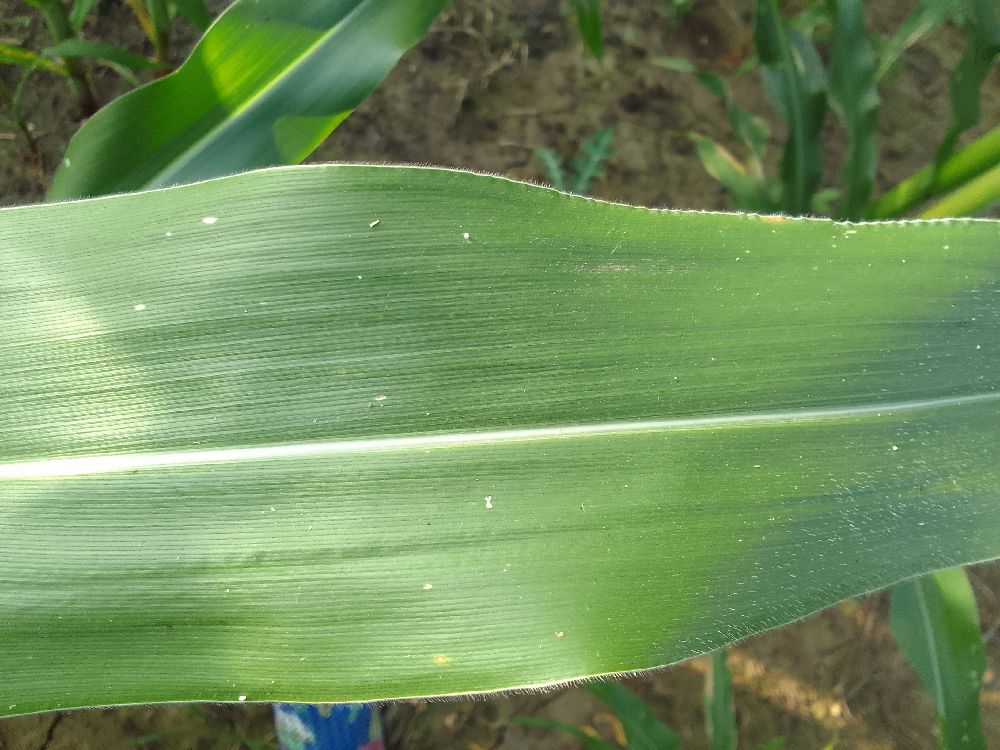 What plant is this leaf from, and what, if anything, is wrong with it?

maize, healthy
